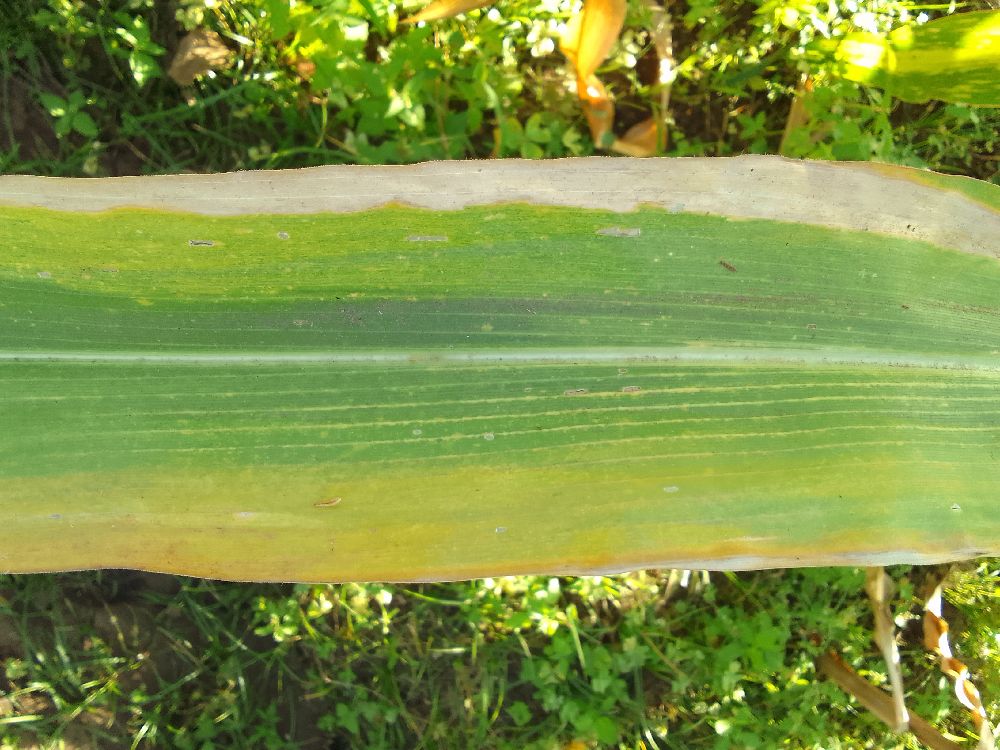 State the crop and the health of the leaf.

maize, maize lethal necrosis
